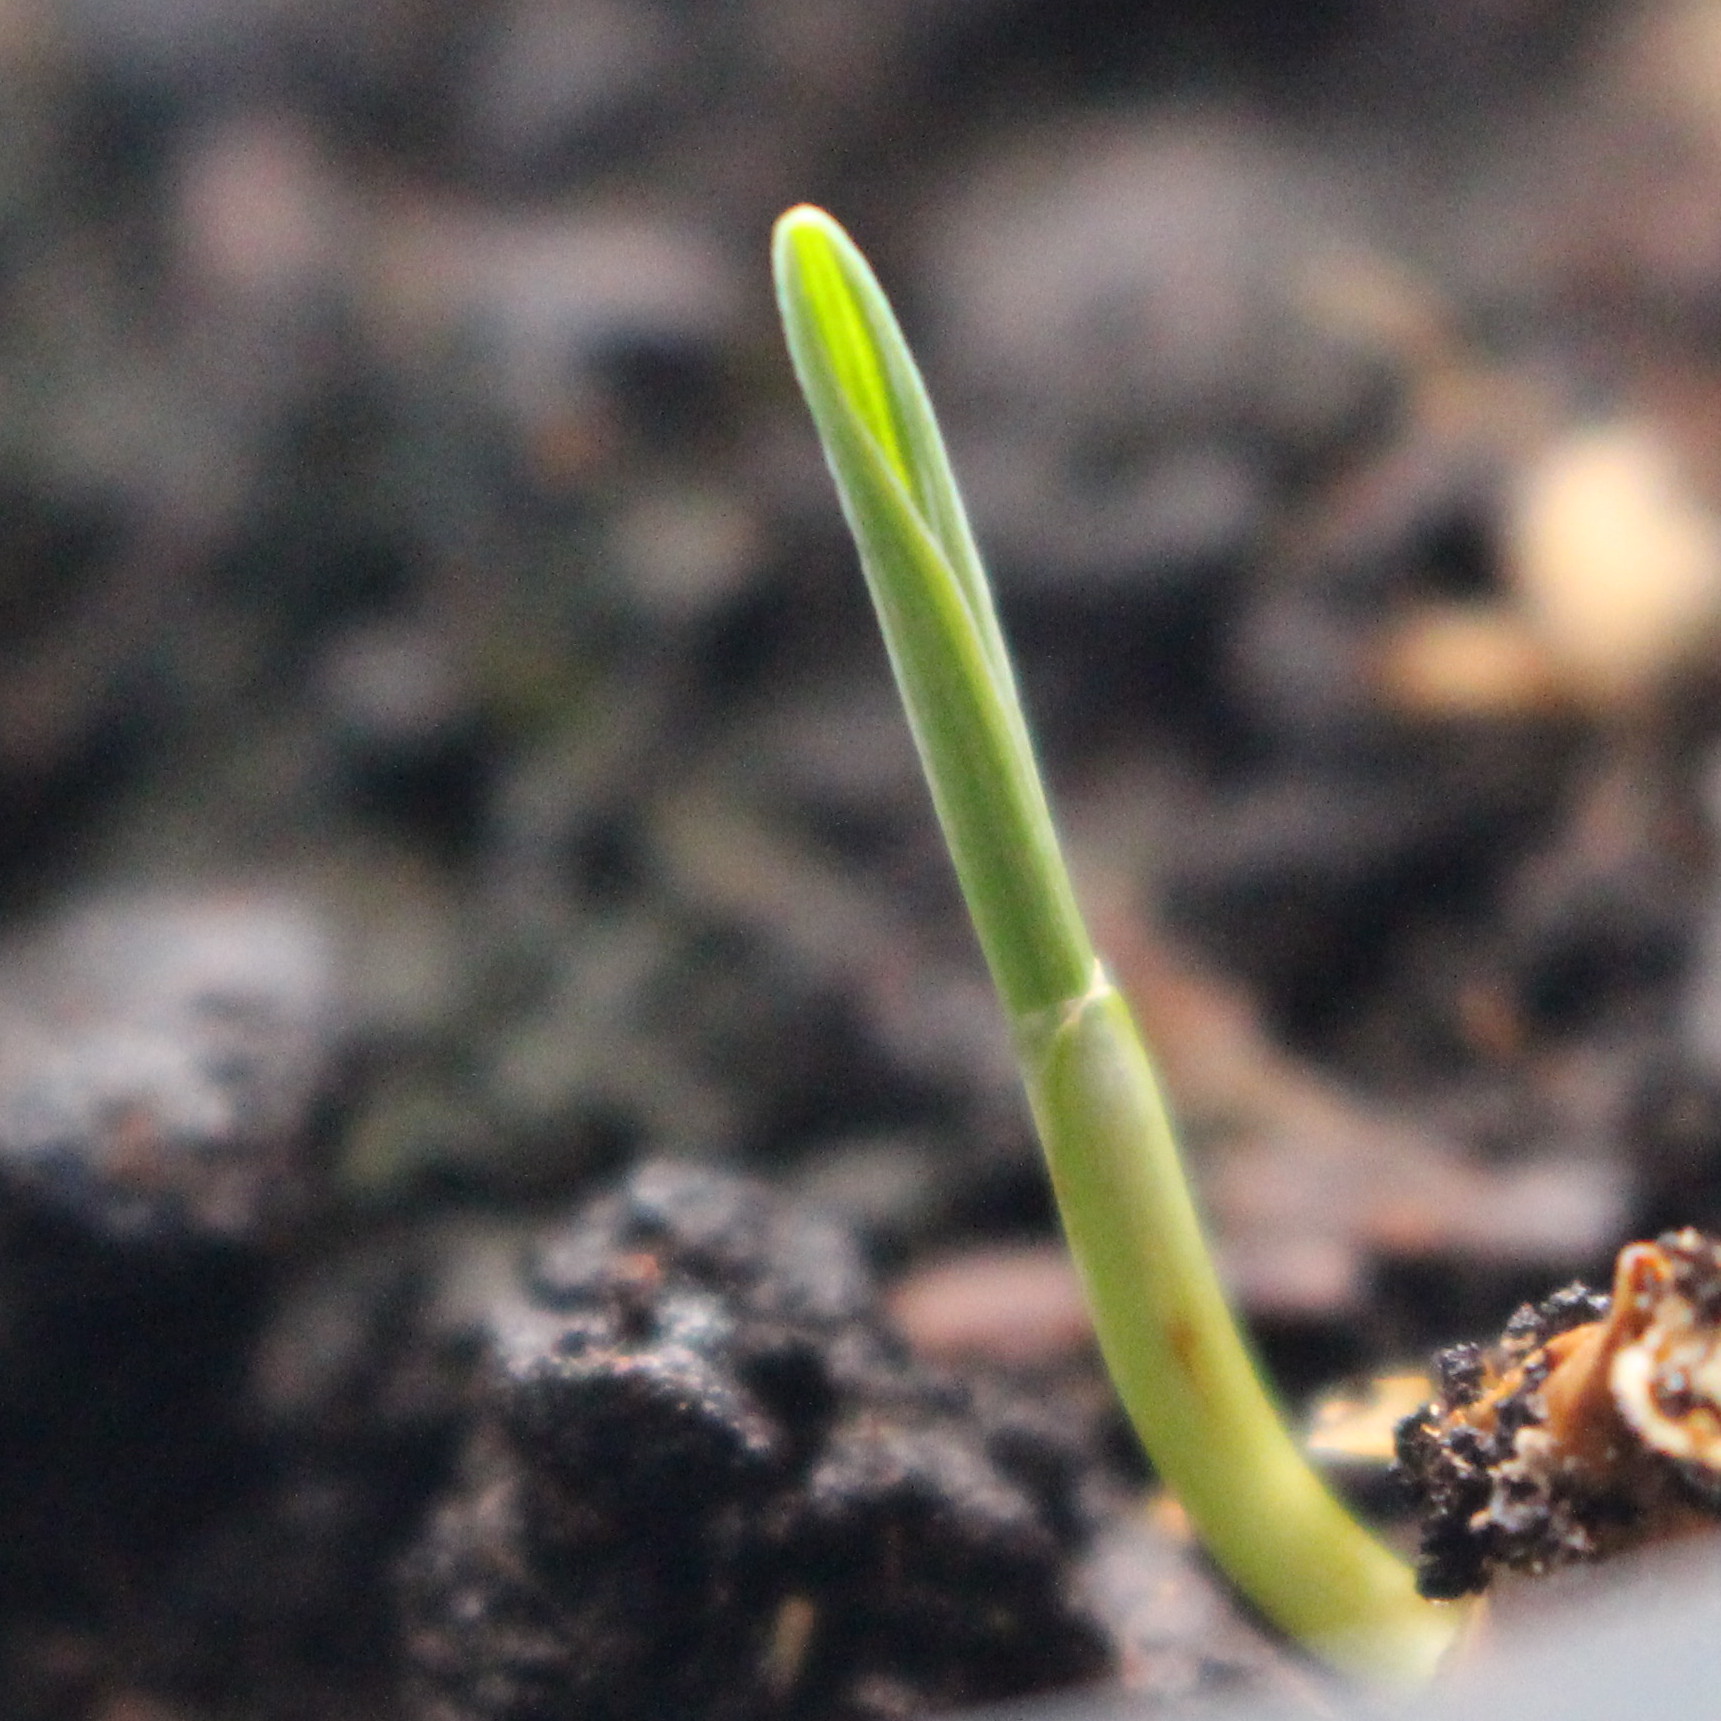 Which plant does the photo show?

Avena sterilis
